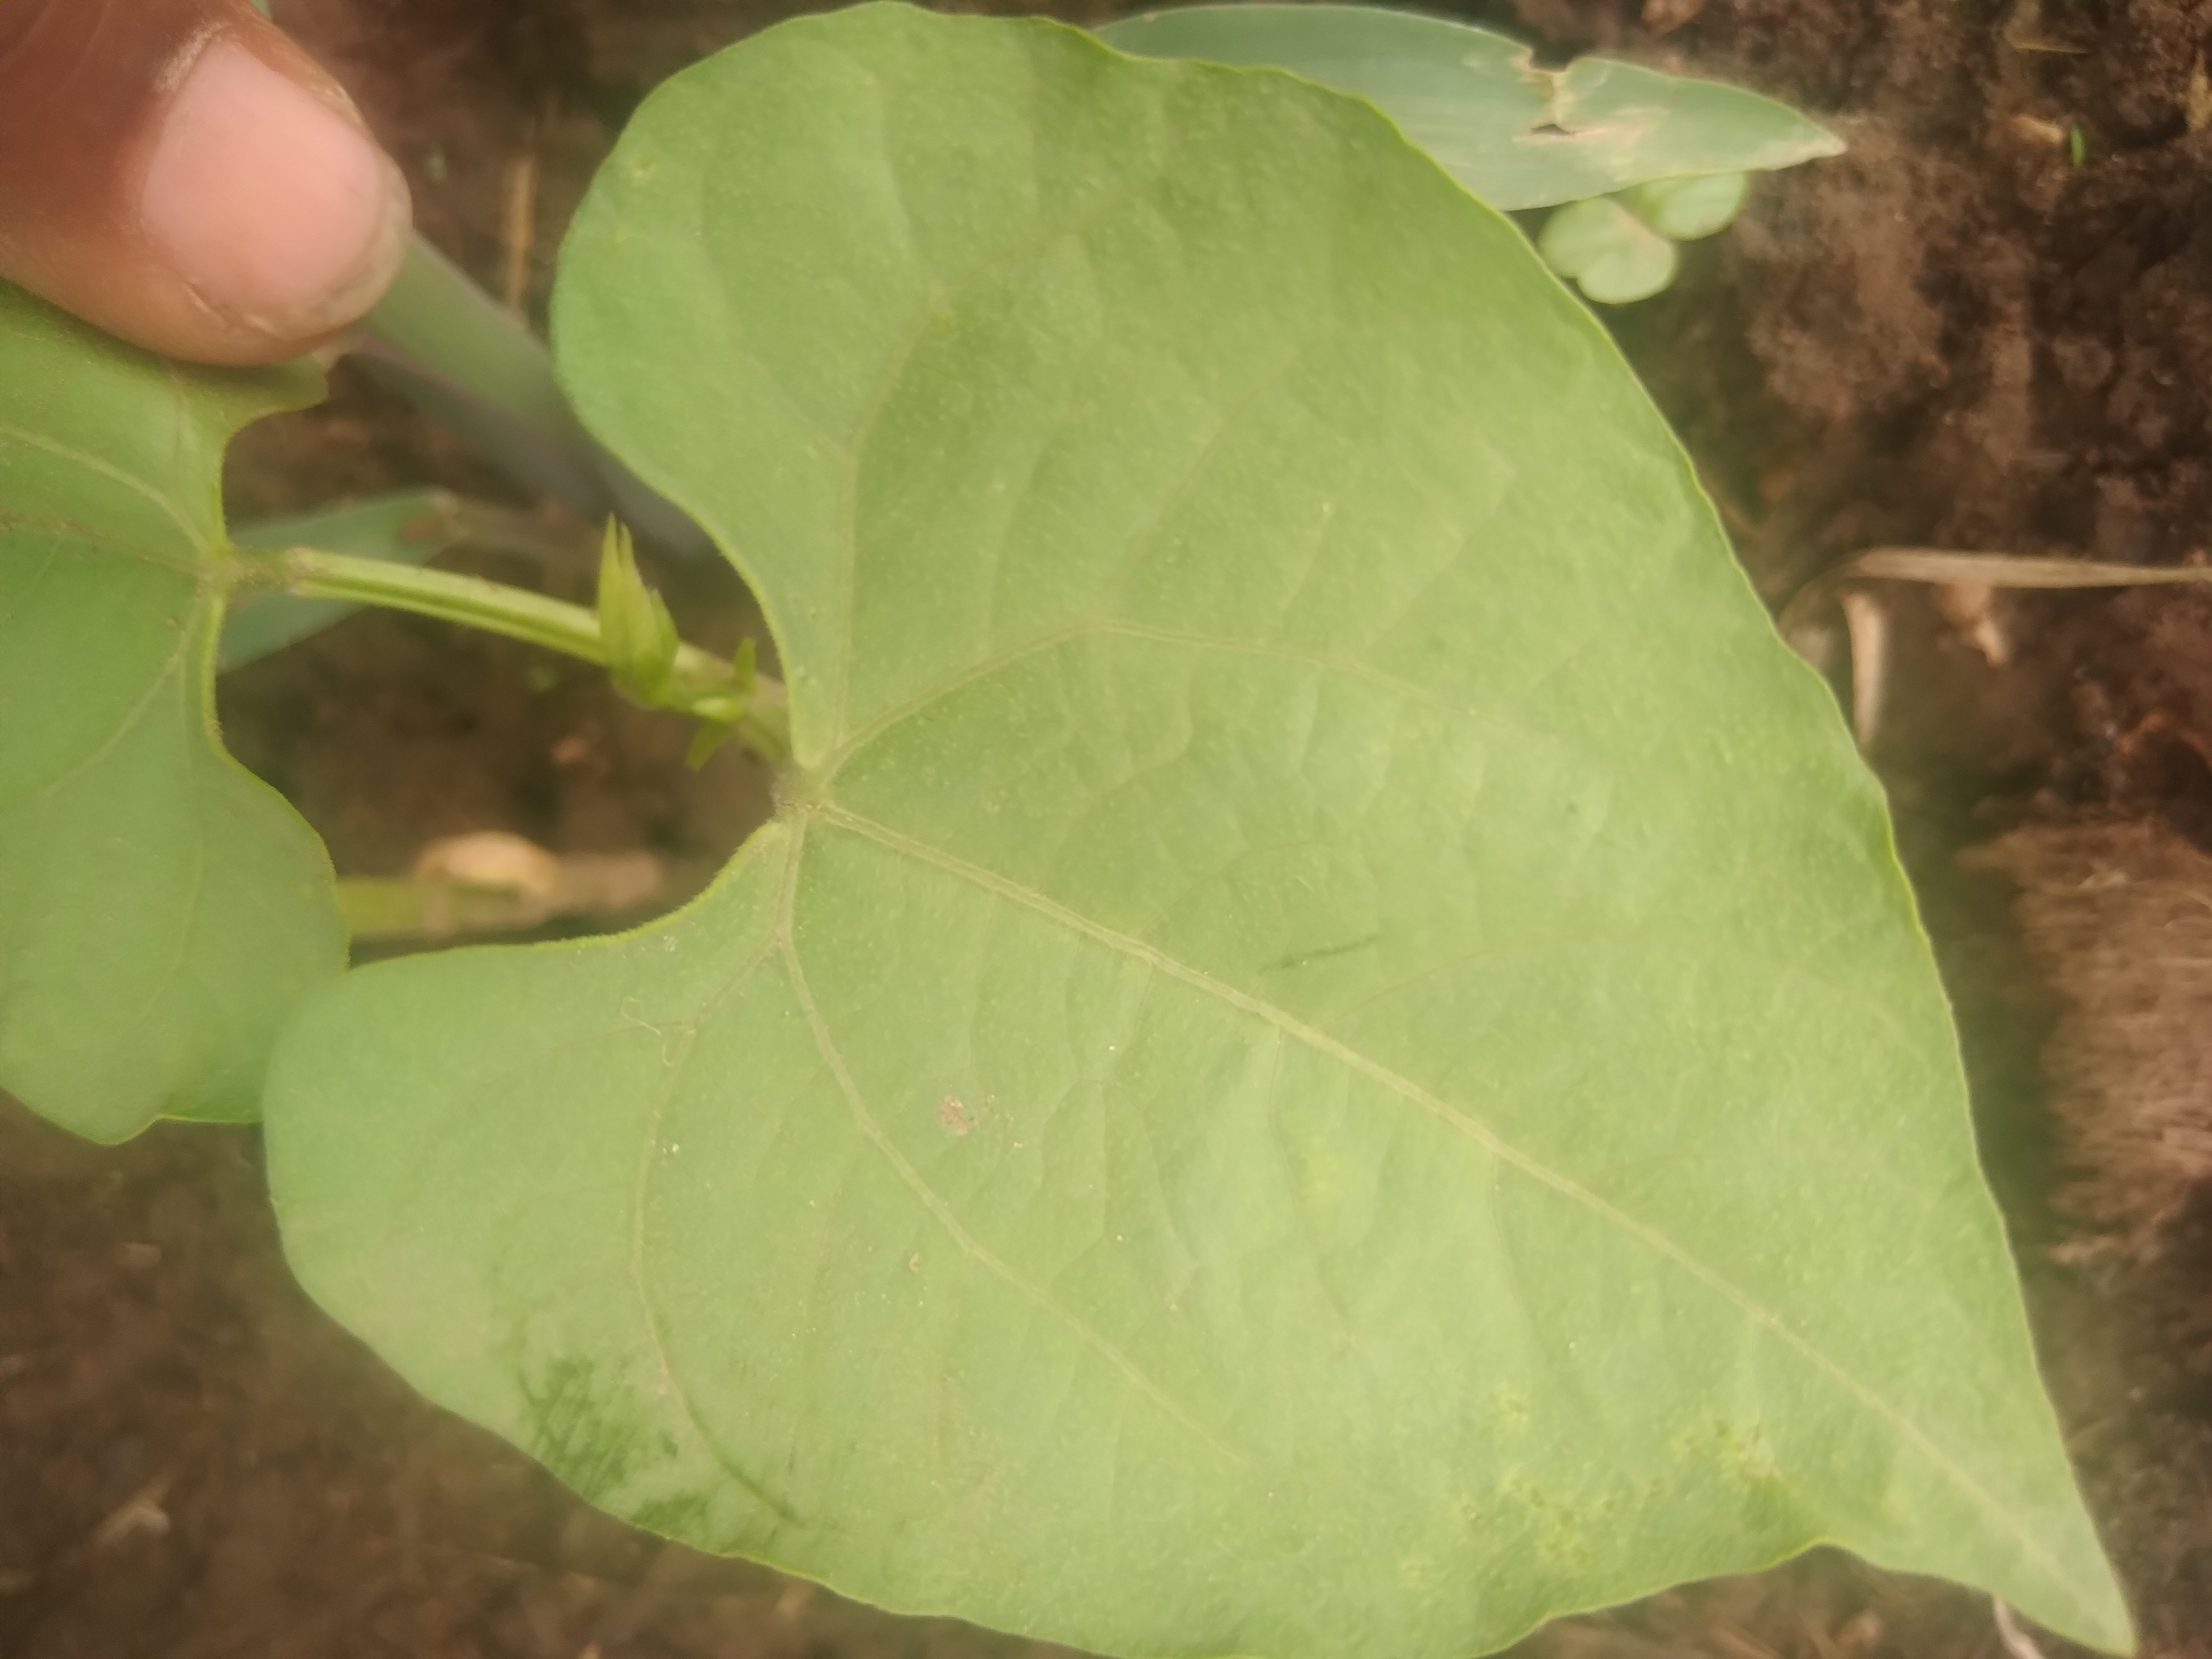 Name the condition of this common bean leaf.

healthy
